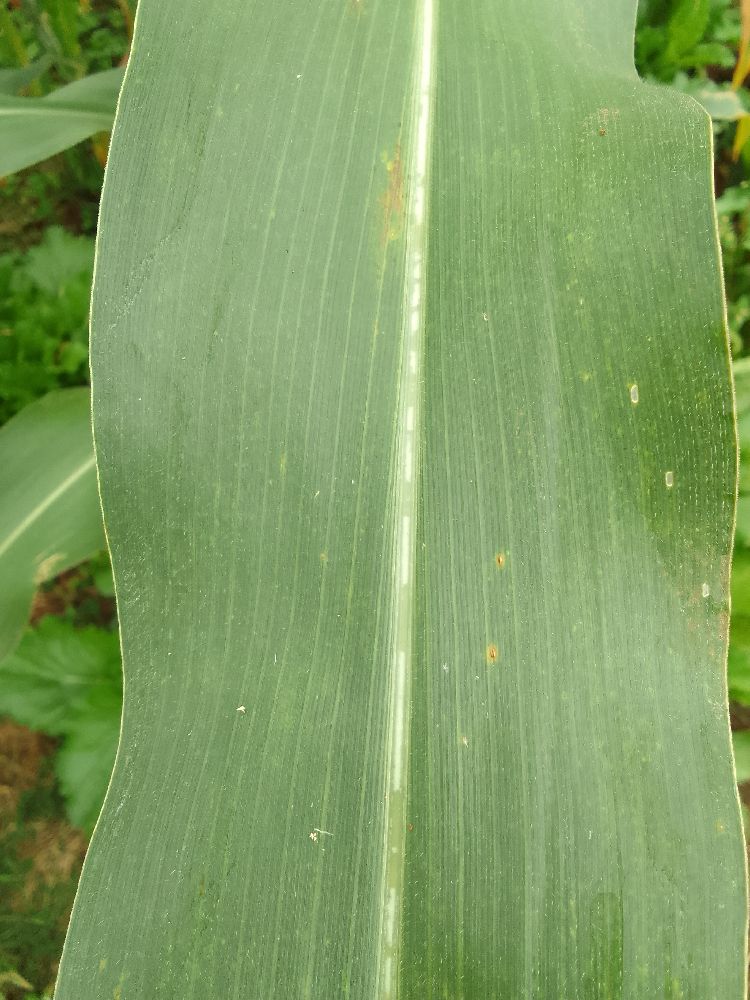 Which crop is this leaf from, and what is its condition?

maize, healthy
